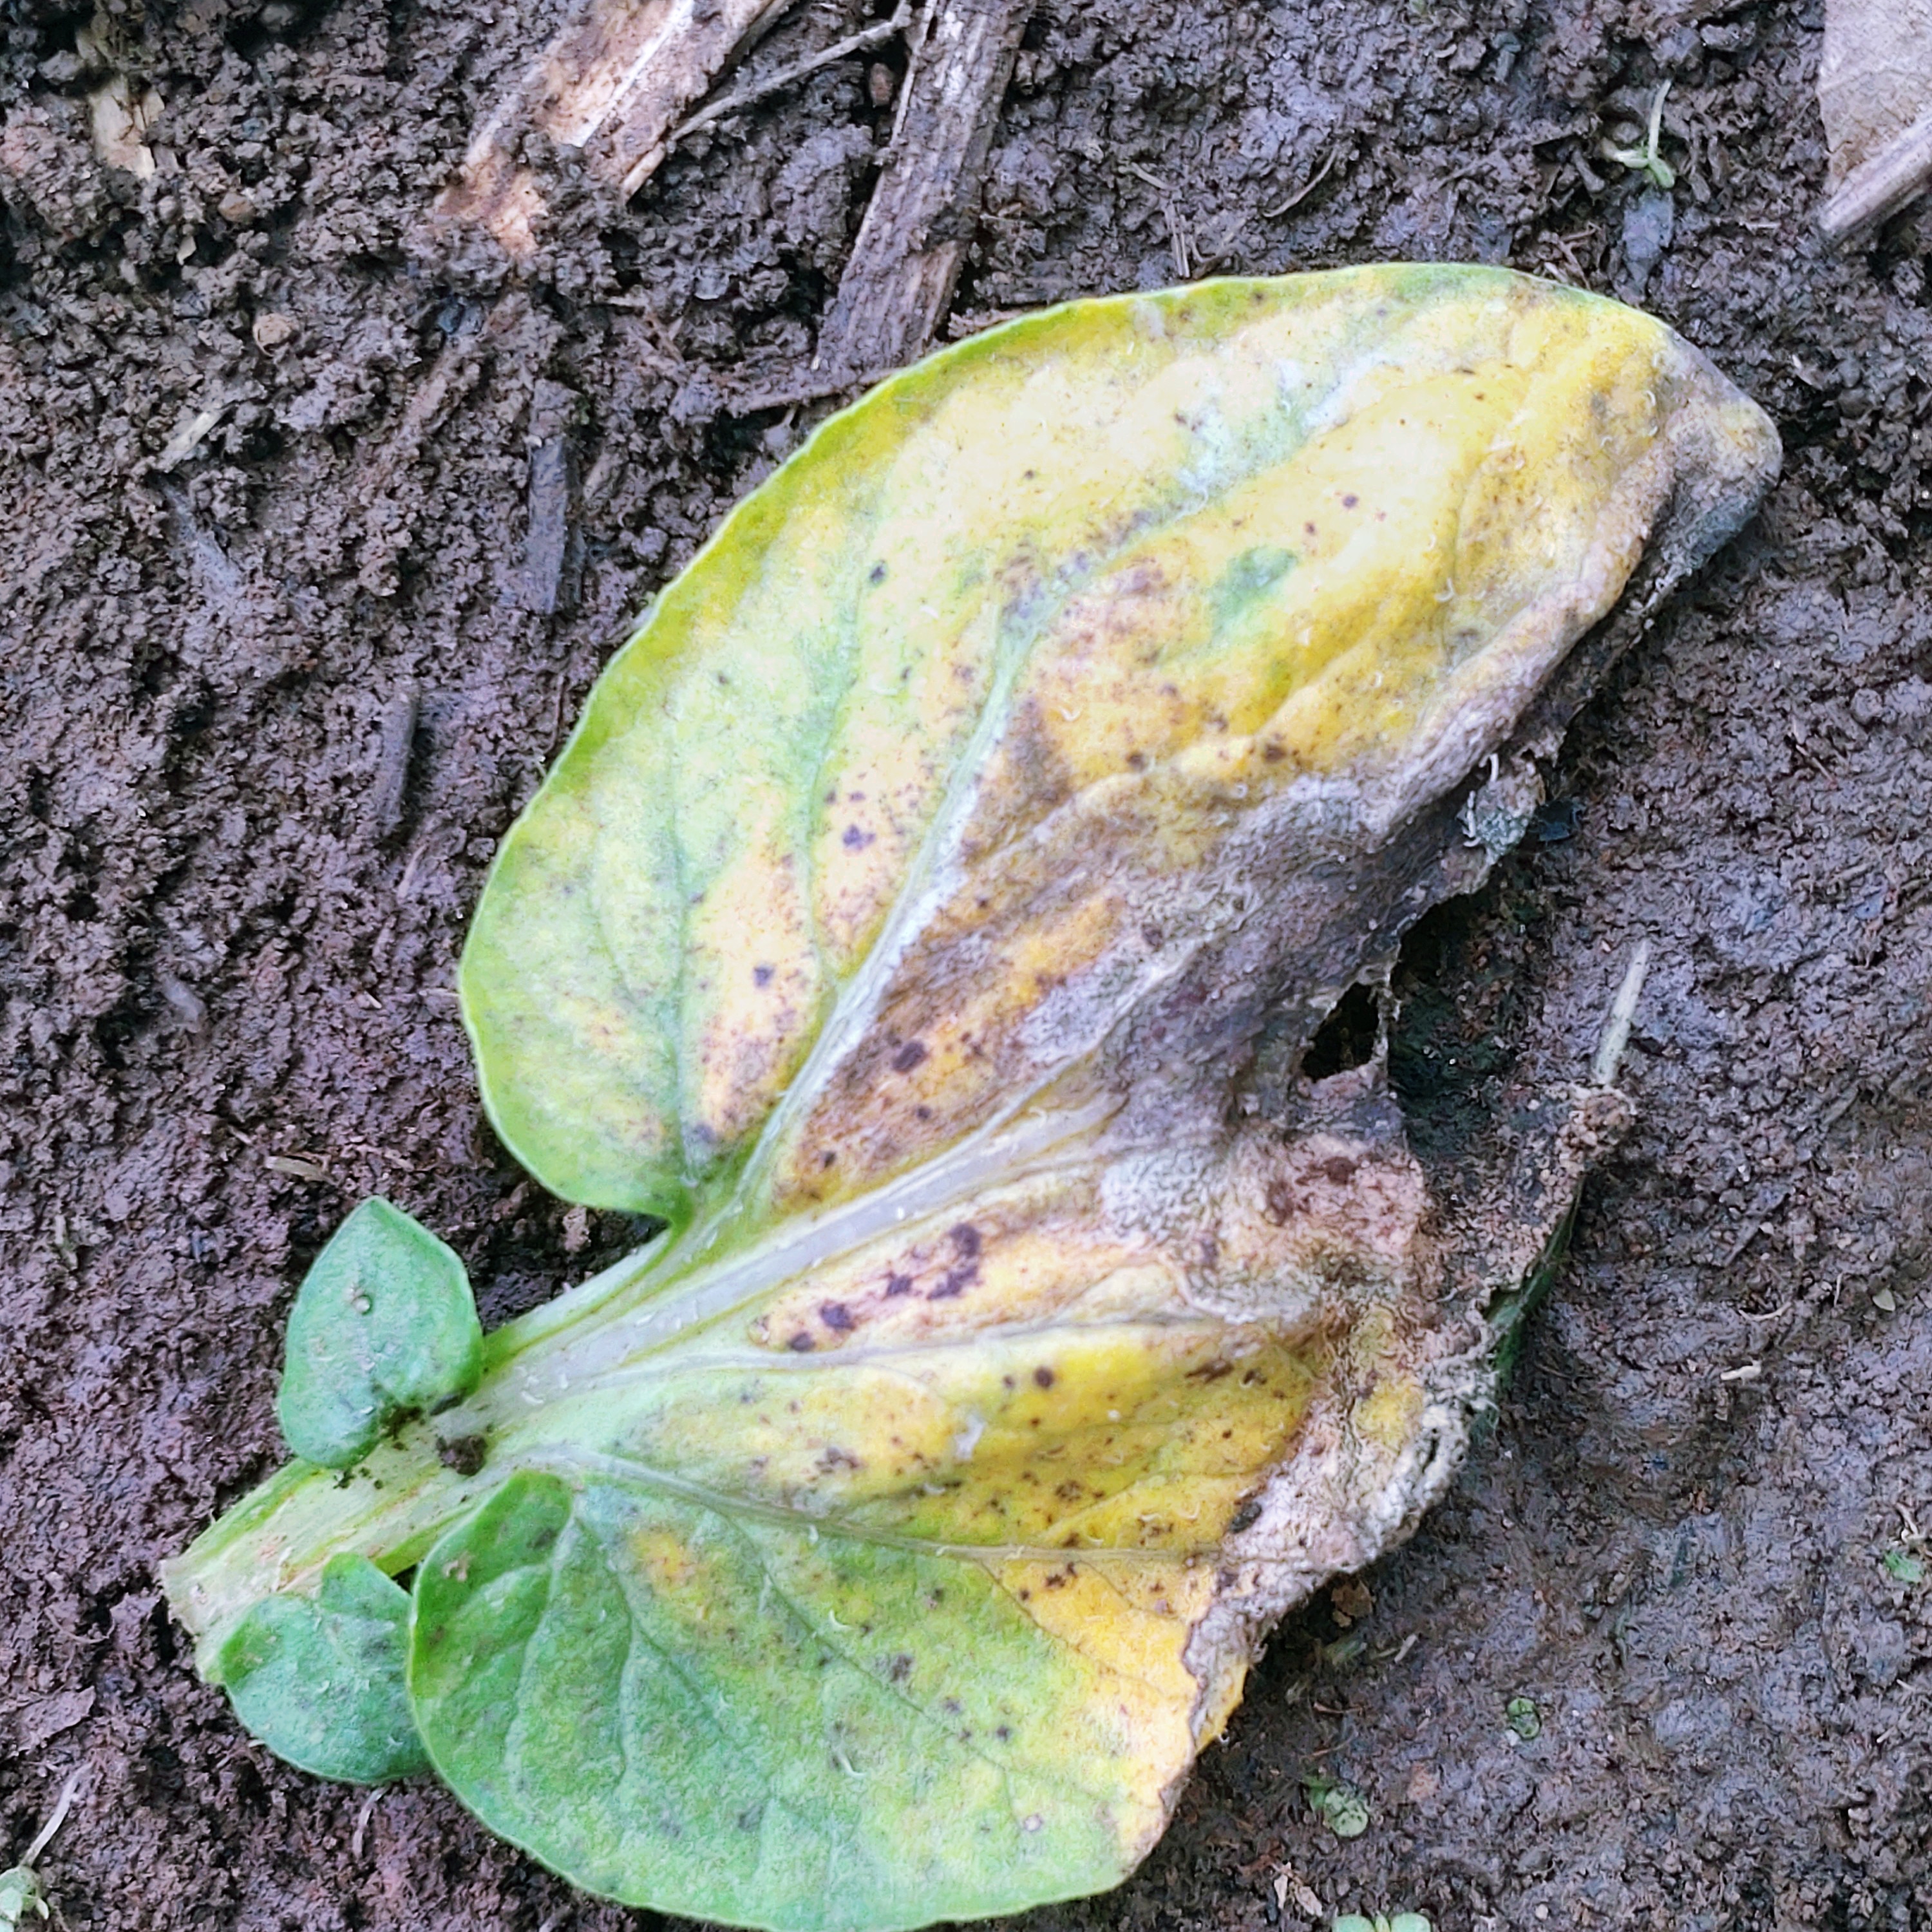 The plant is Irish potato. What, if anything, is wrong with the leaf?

late blight
